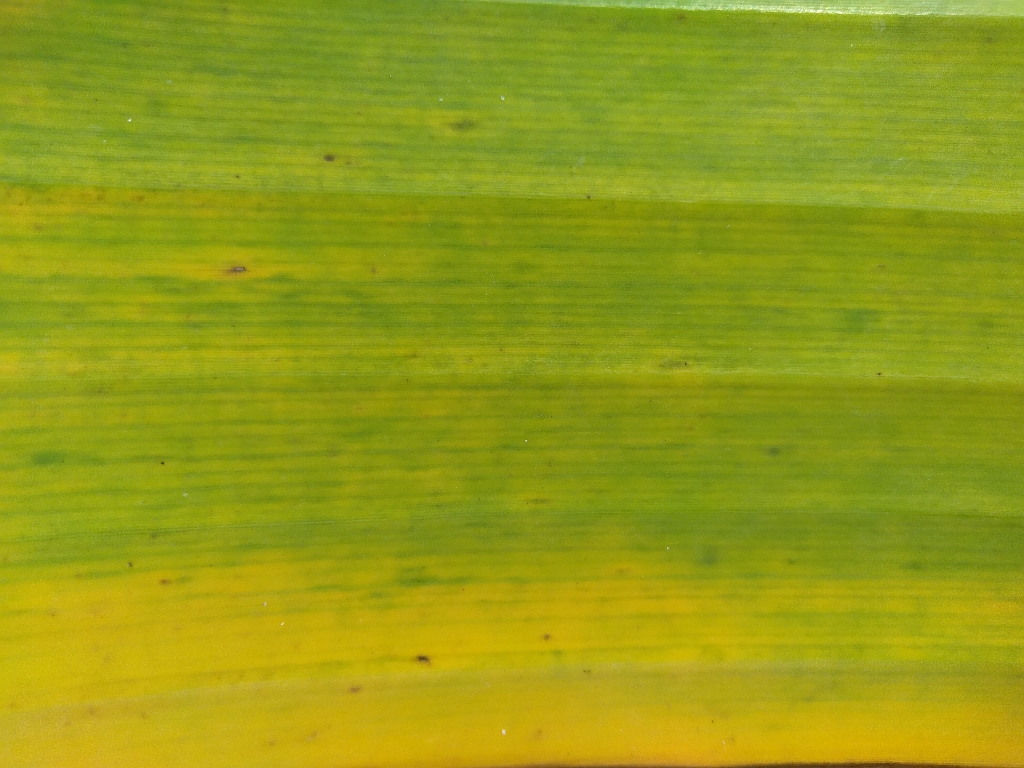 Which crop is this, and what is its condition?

banana, fusarium wilt race 1
